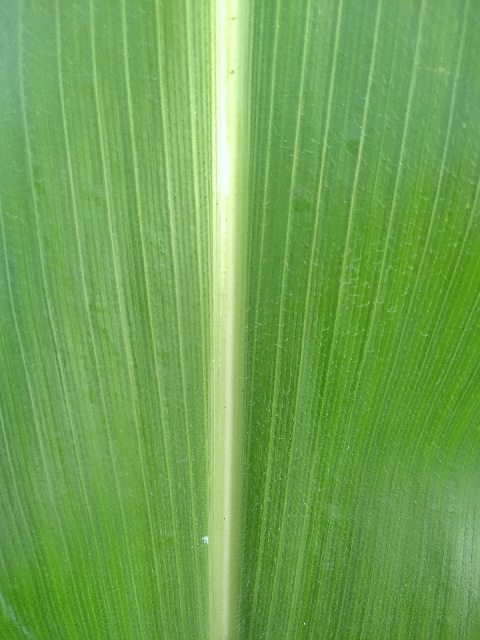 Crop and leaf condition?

maize, healthy
